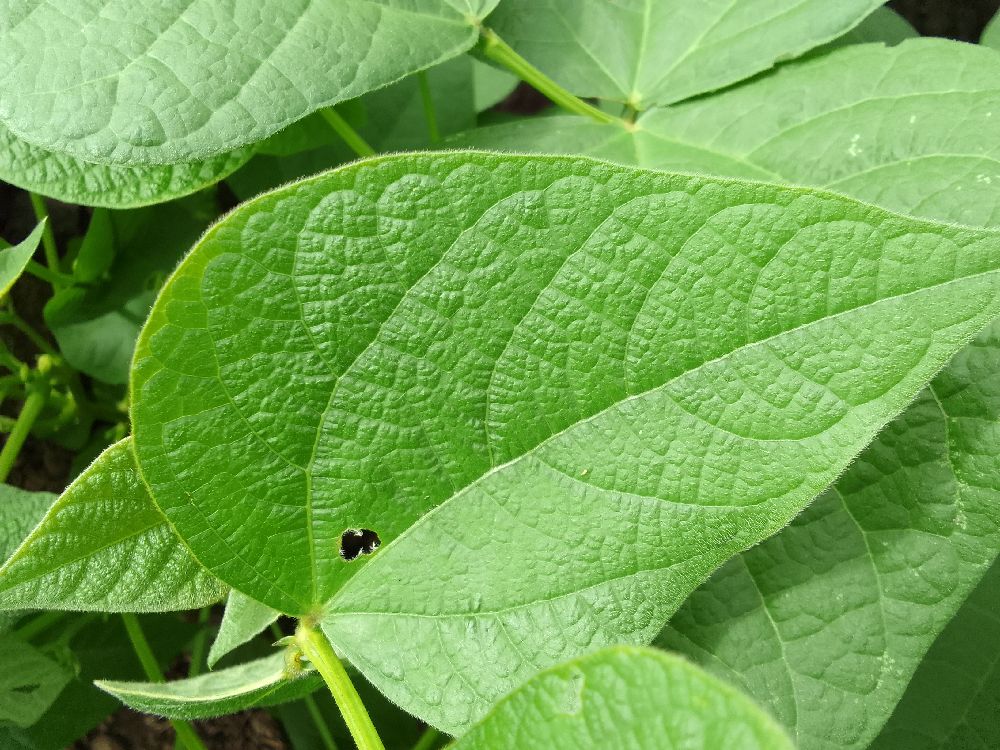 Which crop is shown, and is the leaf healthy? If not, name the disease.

common bean, healthy
